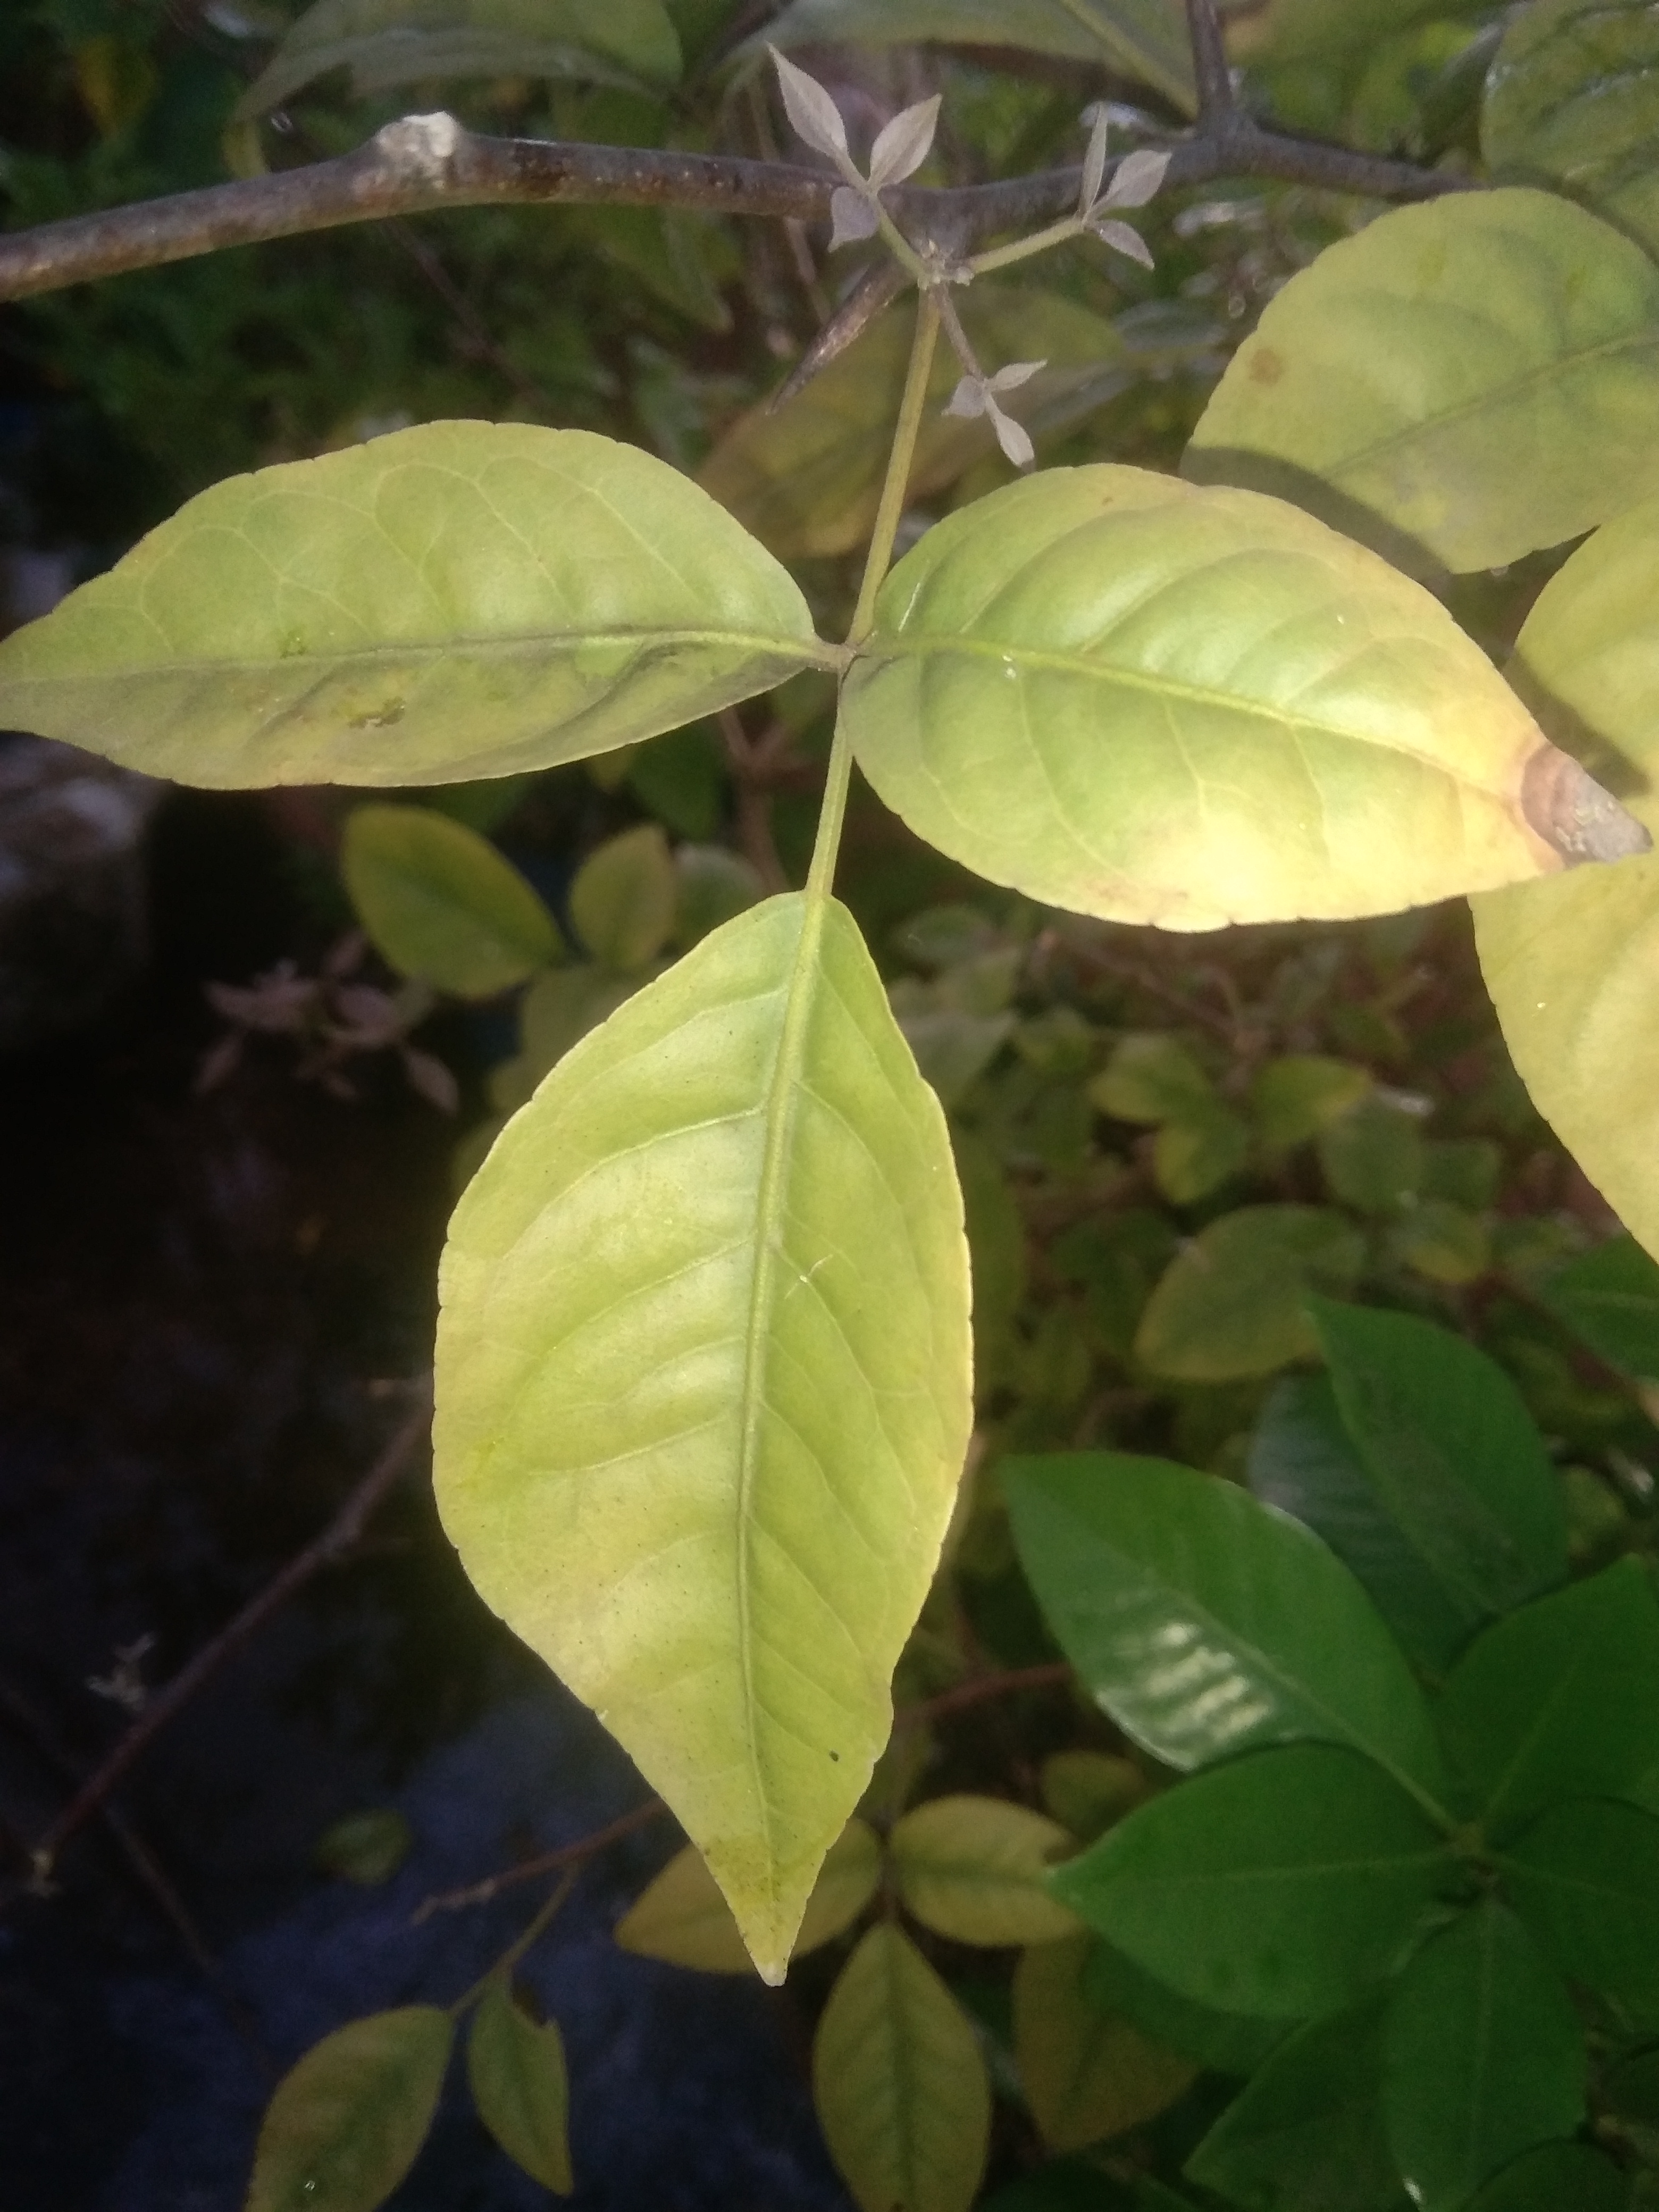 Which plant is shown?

wood apple
